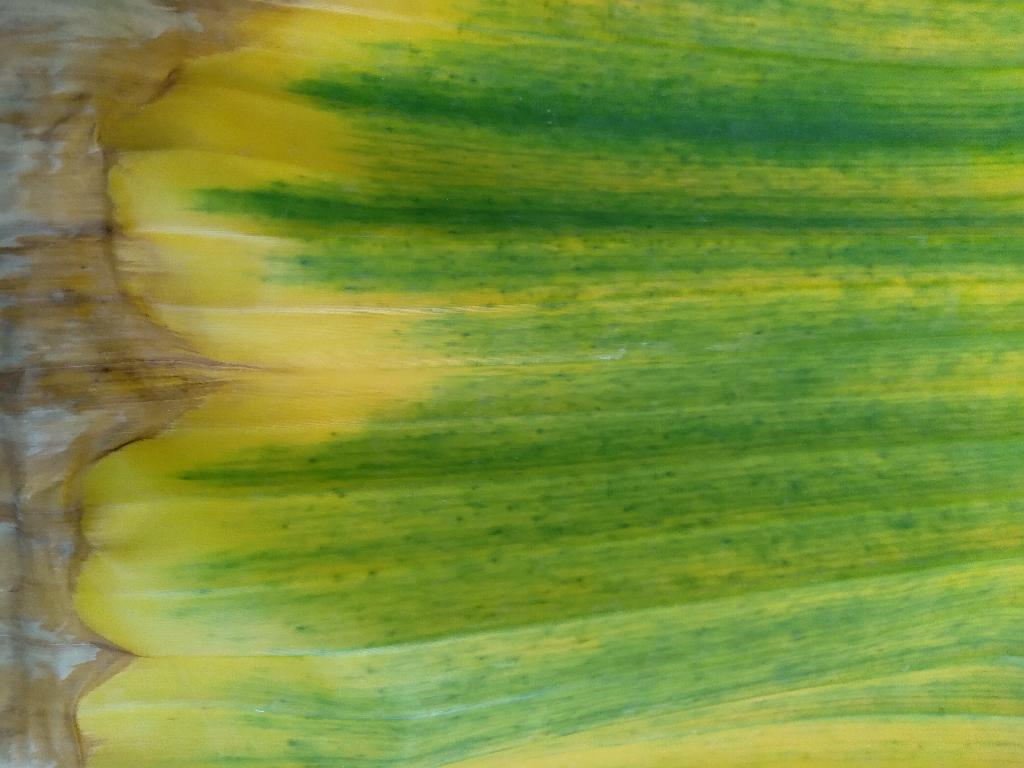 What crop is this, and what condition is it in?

banana, fusarium wilt race 1
